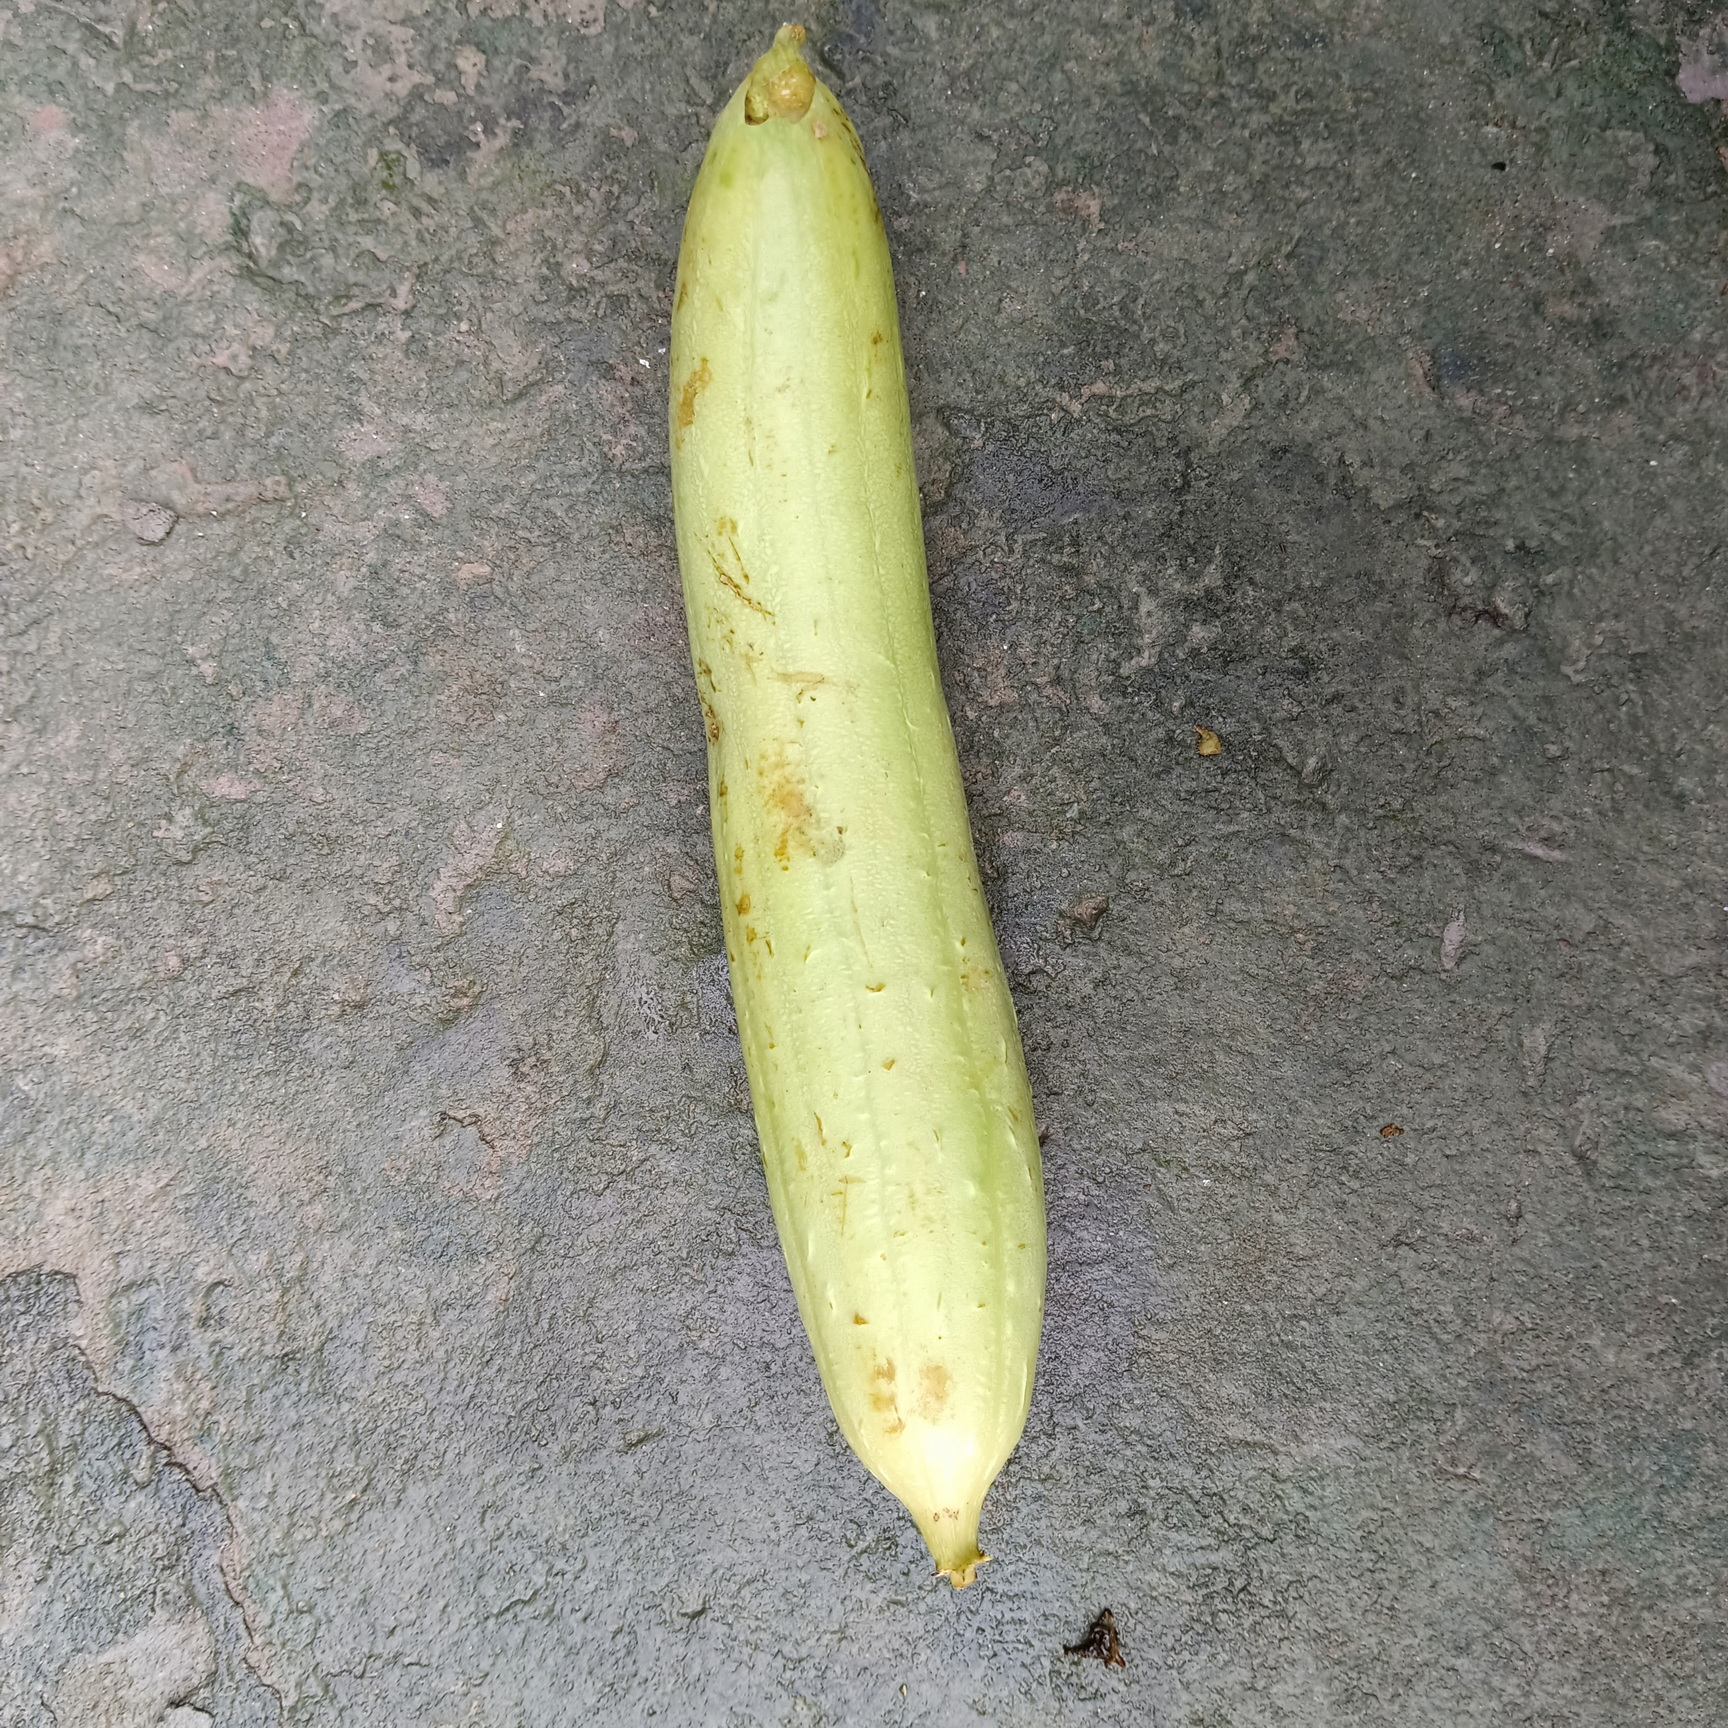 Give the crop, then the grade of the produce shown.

luffa, fresh
